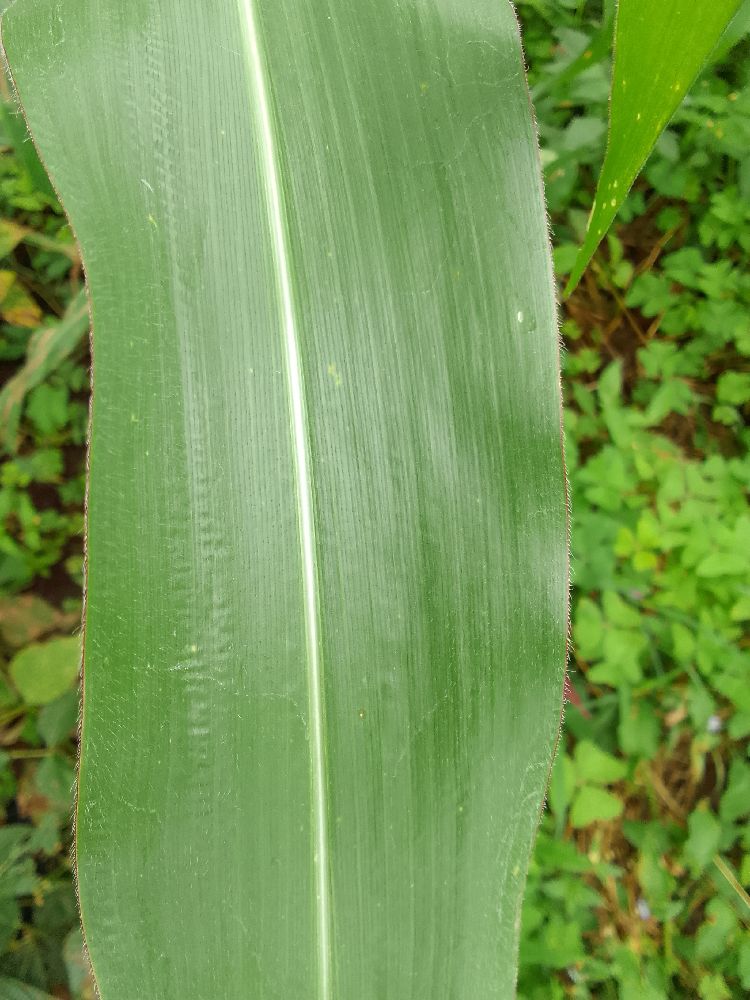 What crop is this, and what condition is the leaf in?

maize, healthy
